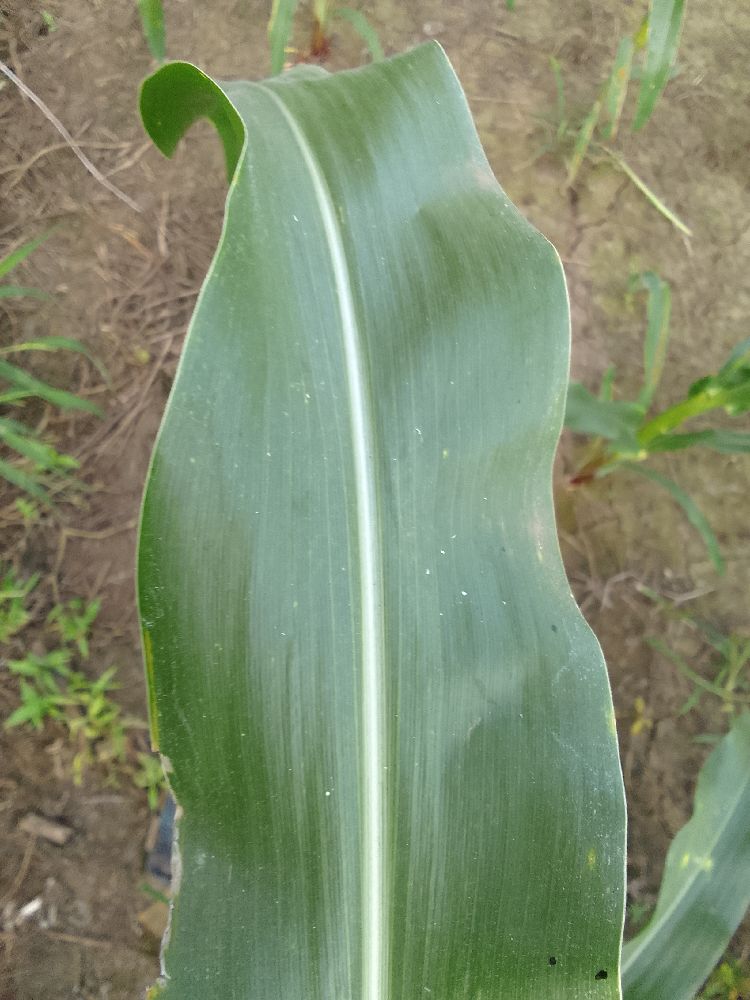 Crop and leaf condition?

maize, healthy
